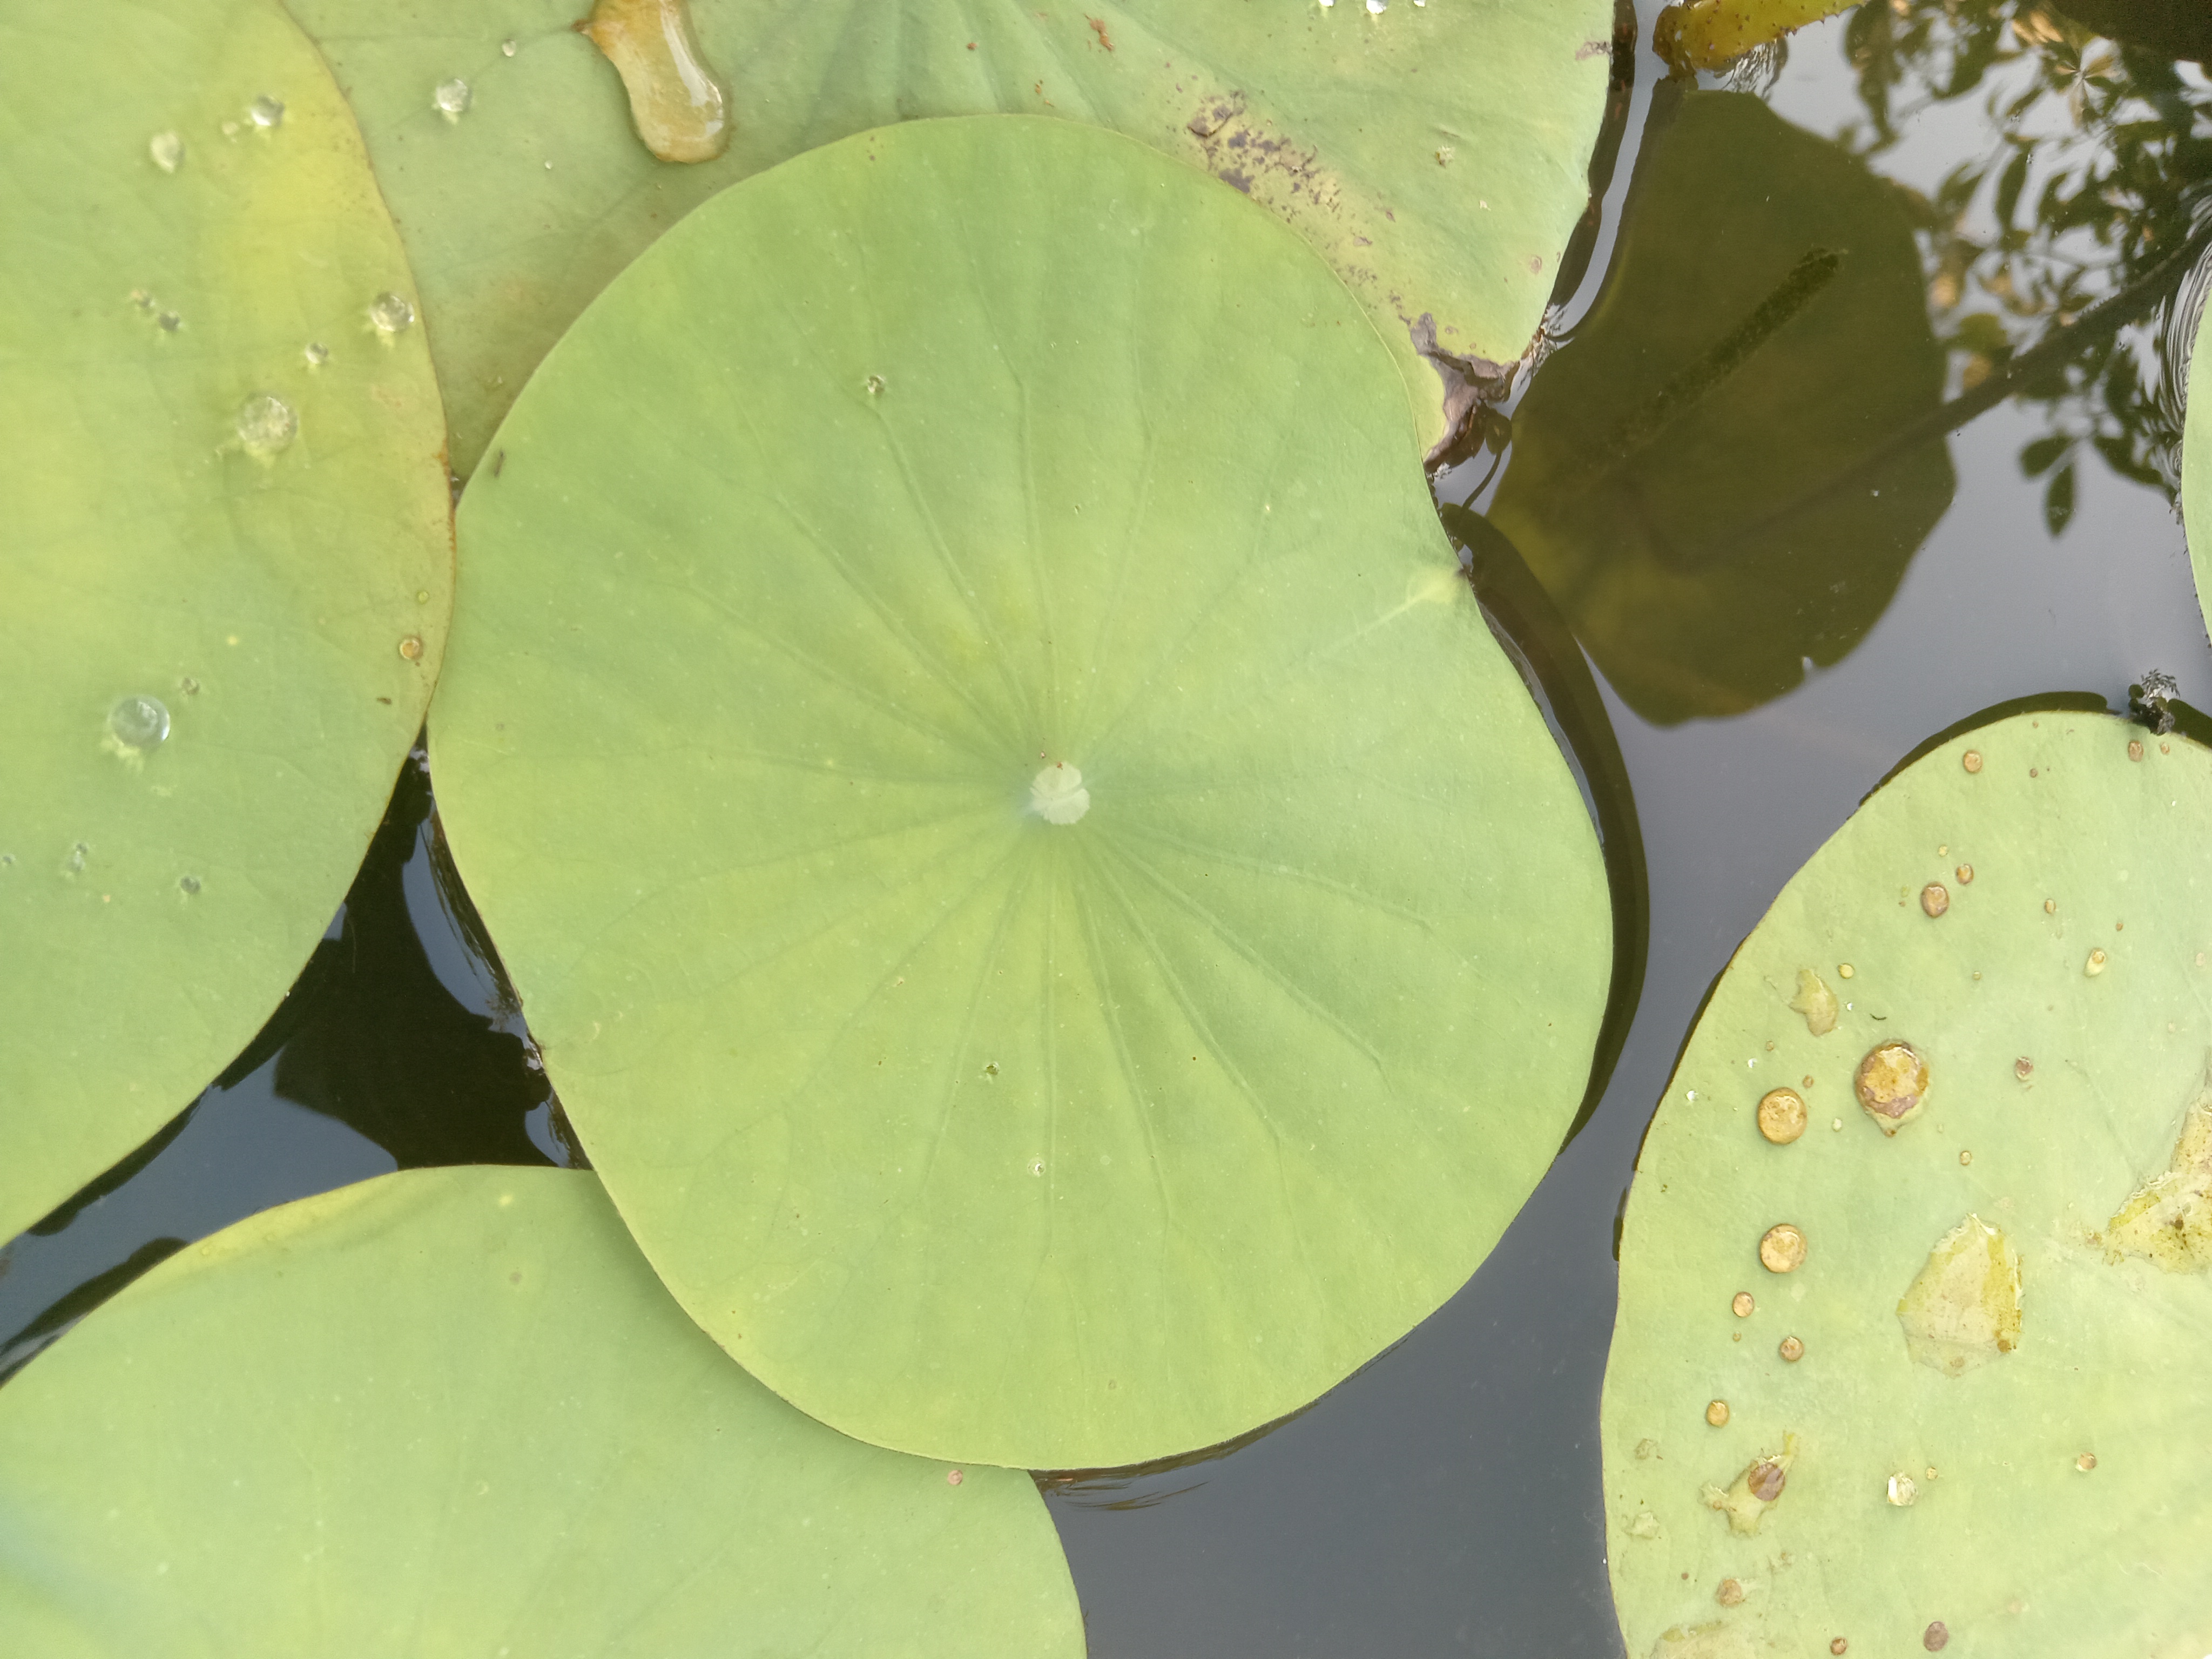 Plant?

lotus
